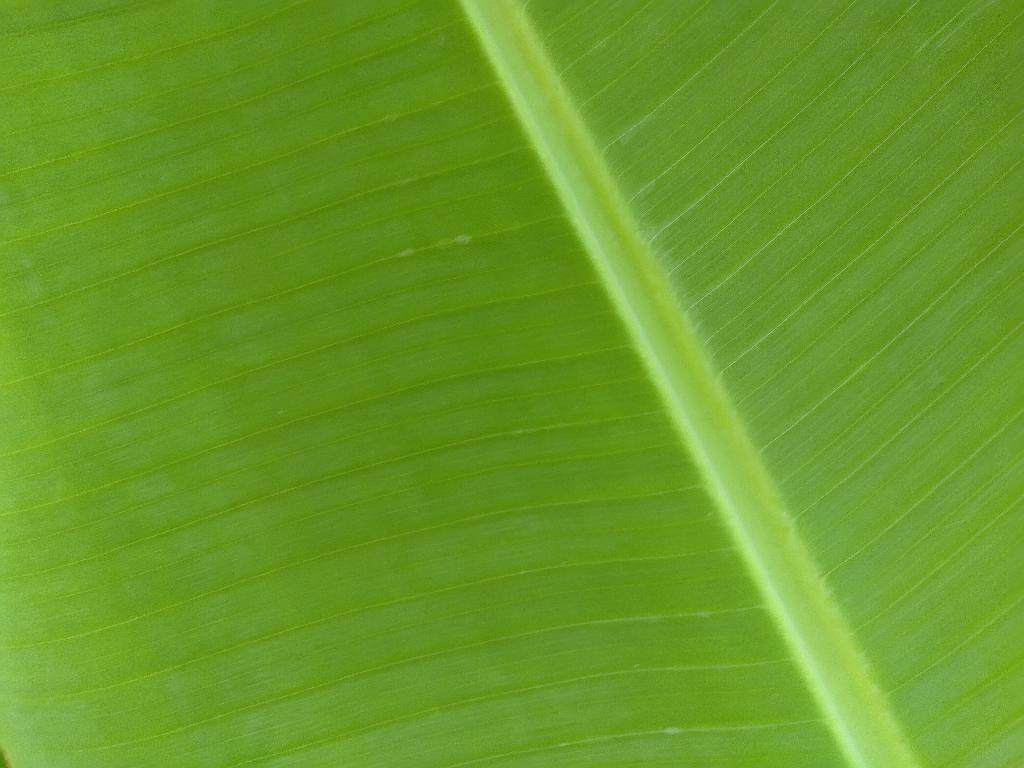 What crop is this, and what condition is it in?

banana, healthy
